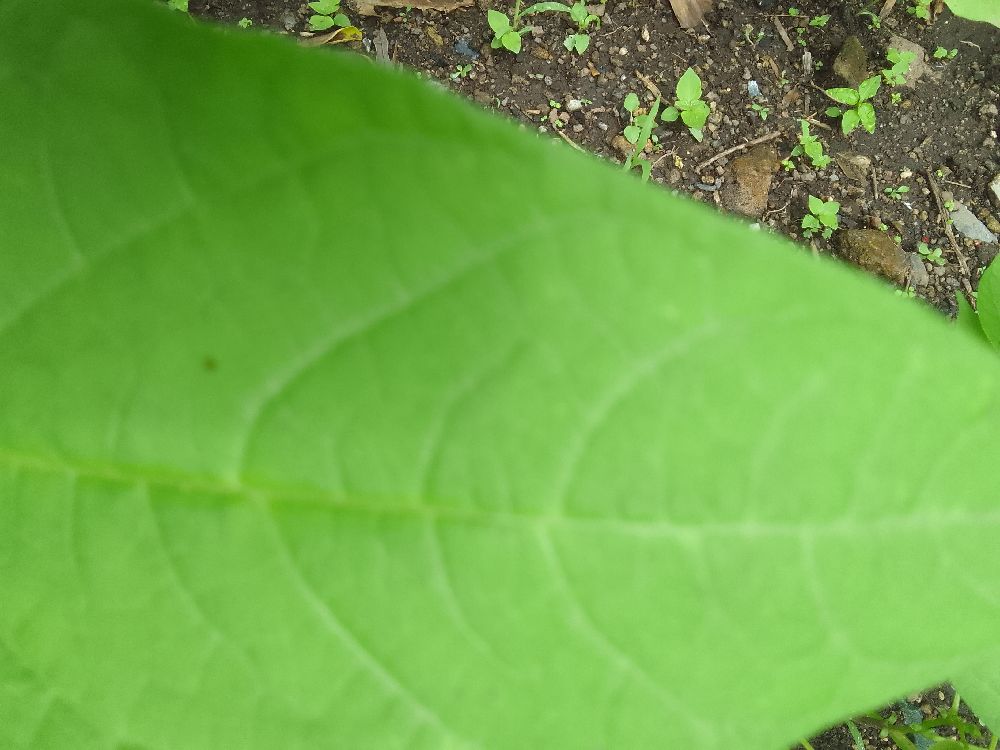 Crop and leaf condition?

common bean, healthy
